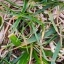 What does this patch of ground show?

grass
